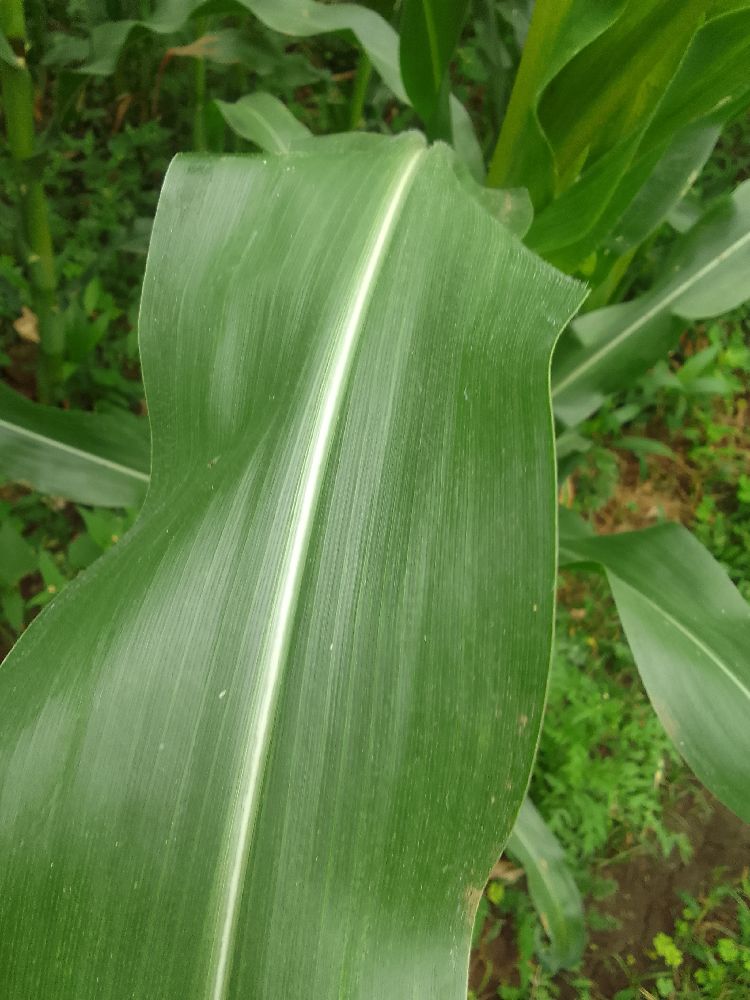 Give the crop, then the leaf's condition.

maize, healthy
